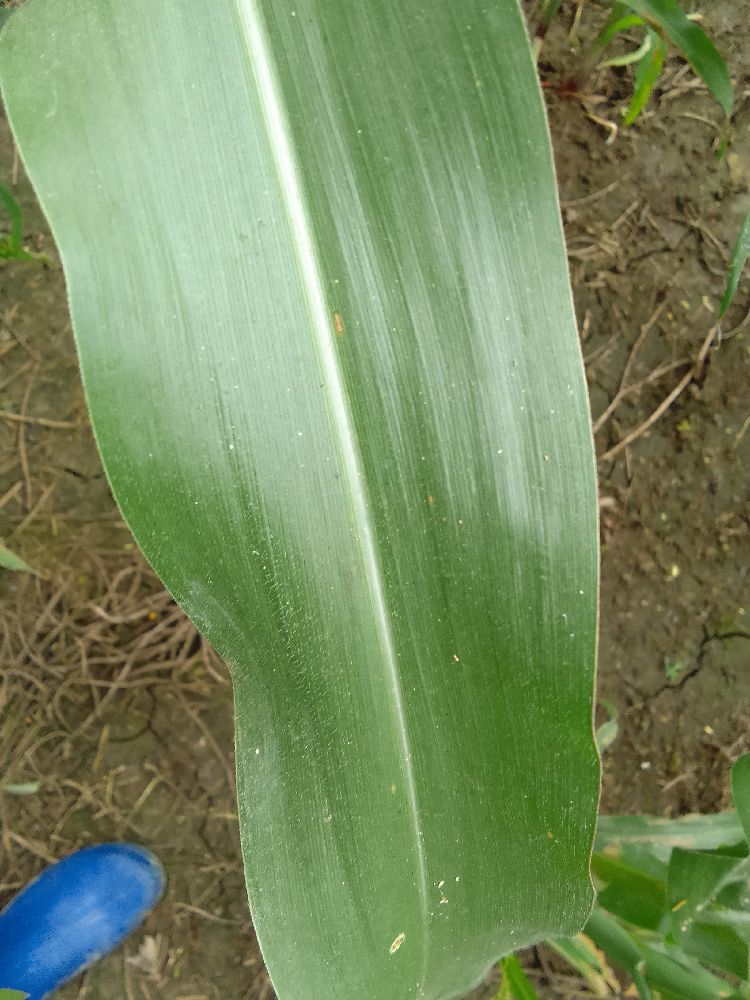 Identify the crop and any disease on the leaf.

maize, healthy
